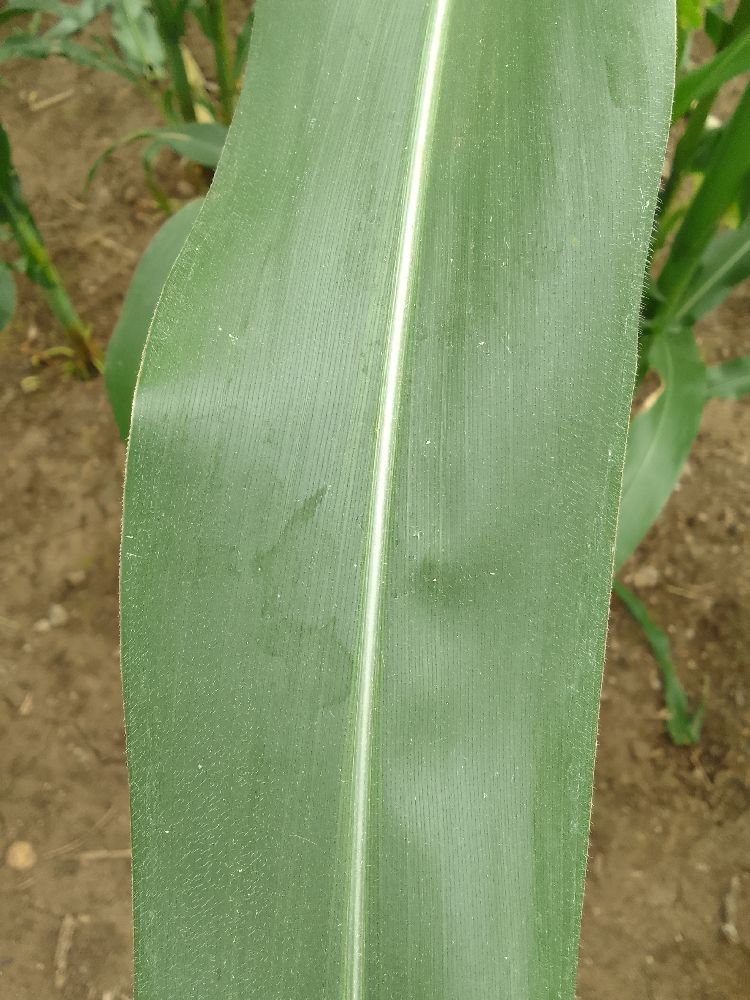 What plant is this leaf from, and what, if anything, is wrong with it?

maize, healthy
